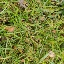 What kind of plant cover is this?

grass
